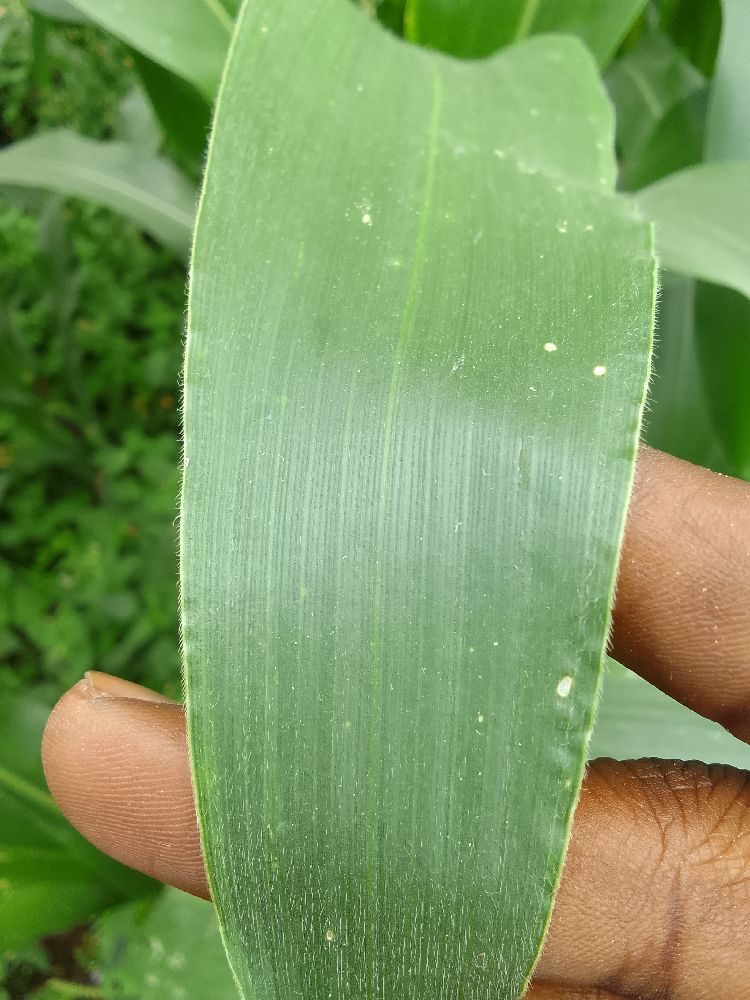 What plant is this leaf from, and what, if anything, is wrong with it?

maize, healthy
